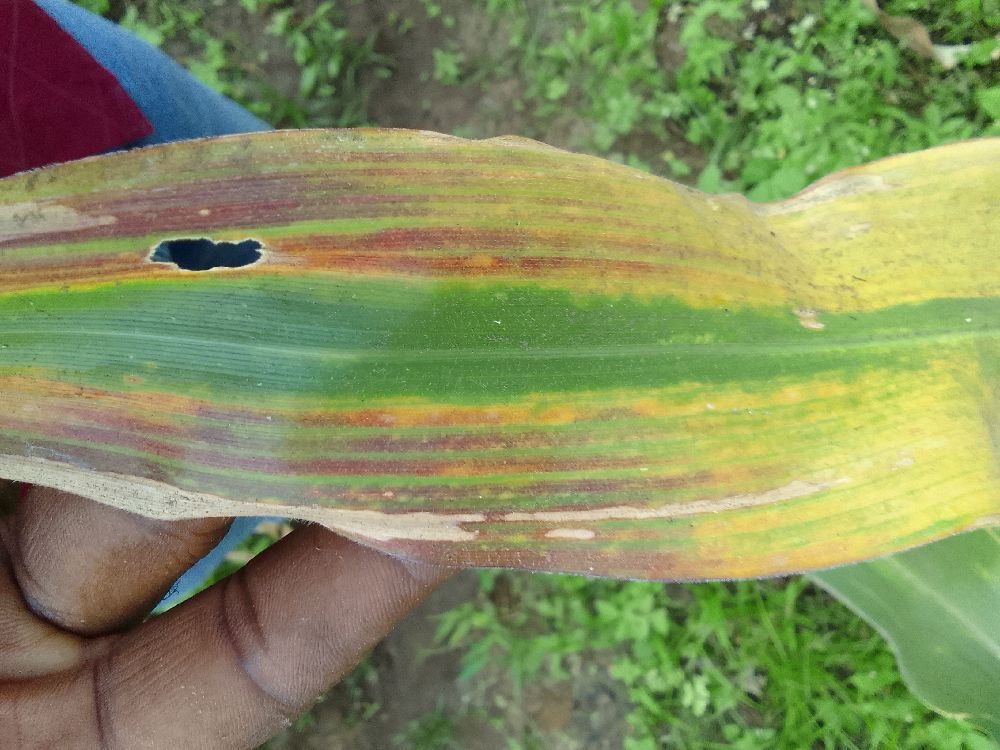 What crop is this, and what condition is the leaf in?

maize, maize lethal necrosis
